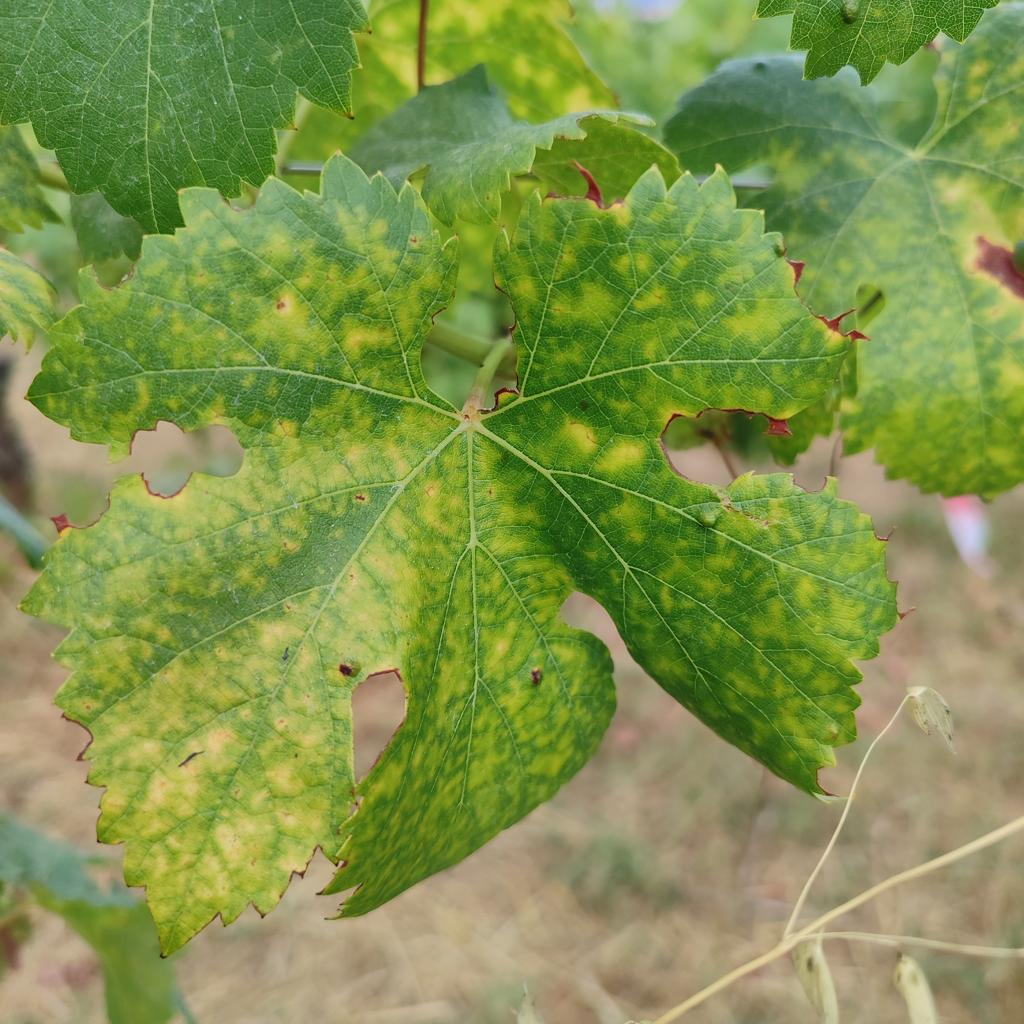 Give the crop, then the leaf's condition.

grapevine, esca complex
